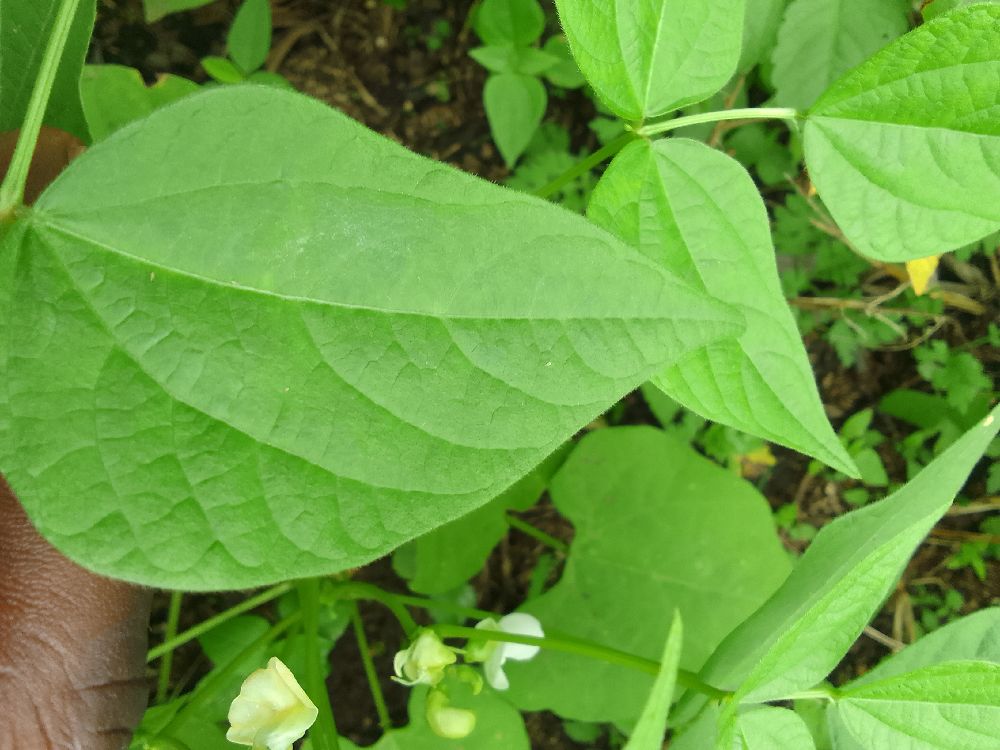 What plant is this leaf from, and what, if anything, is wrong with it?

common bean, healthy
